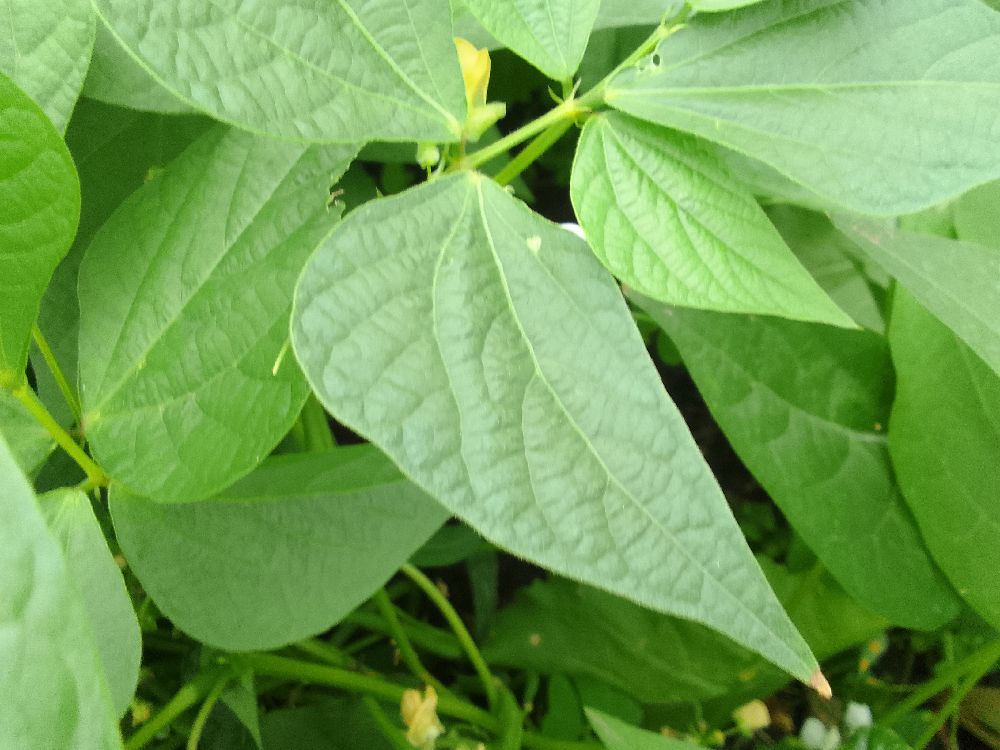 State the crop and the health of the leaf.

common bean, healthy
